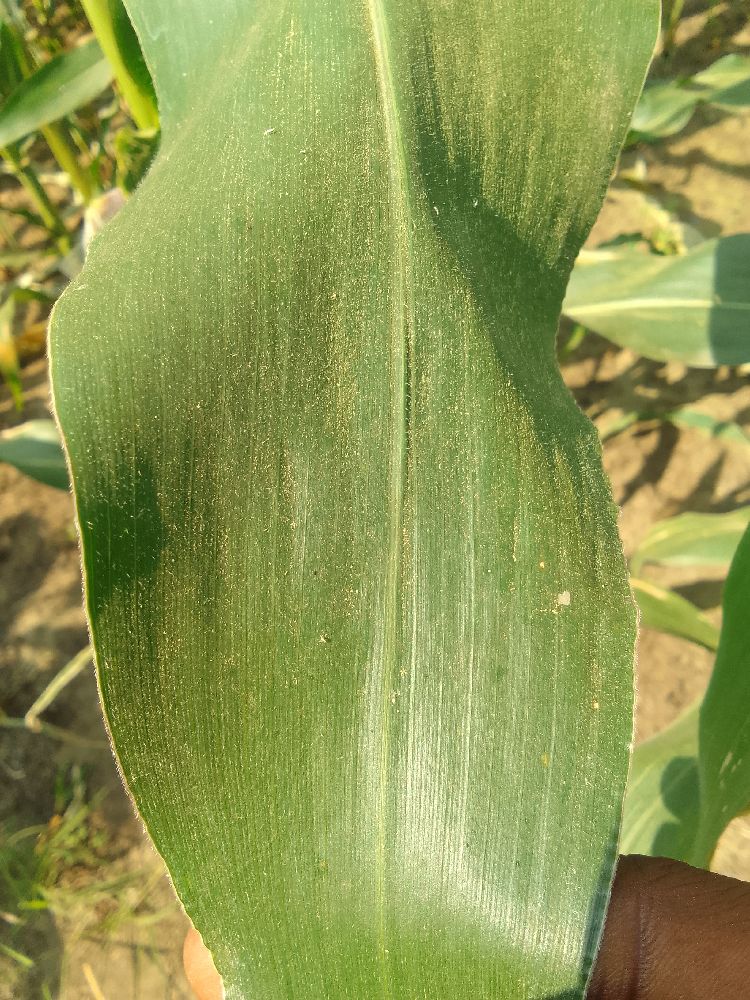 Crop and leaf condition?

maize, healthy
